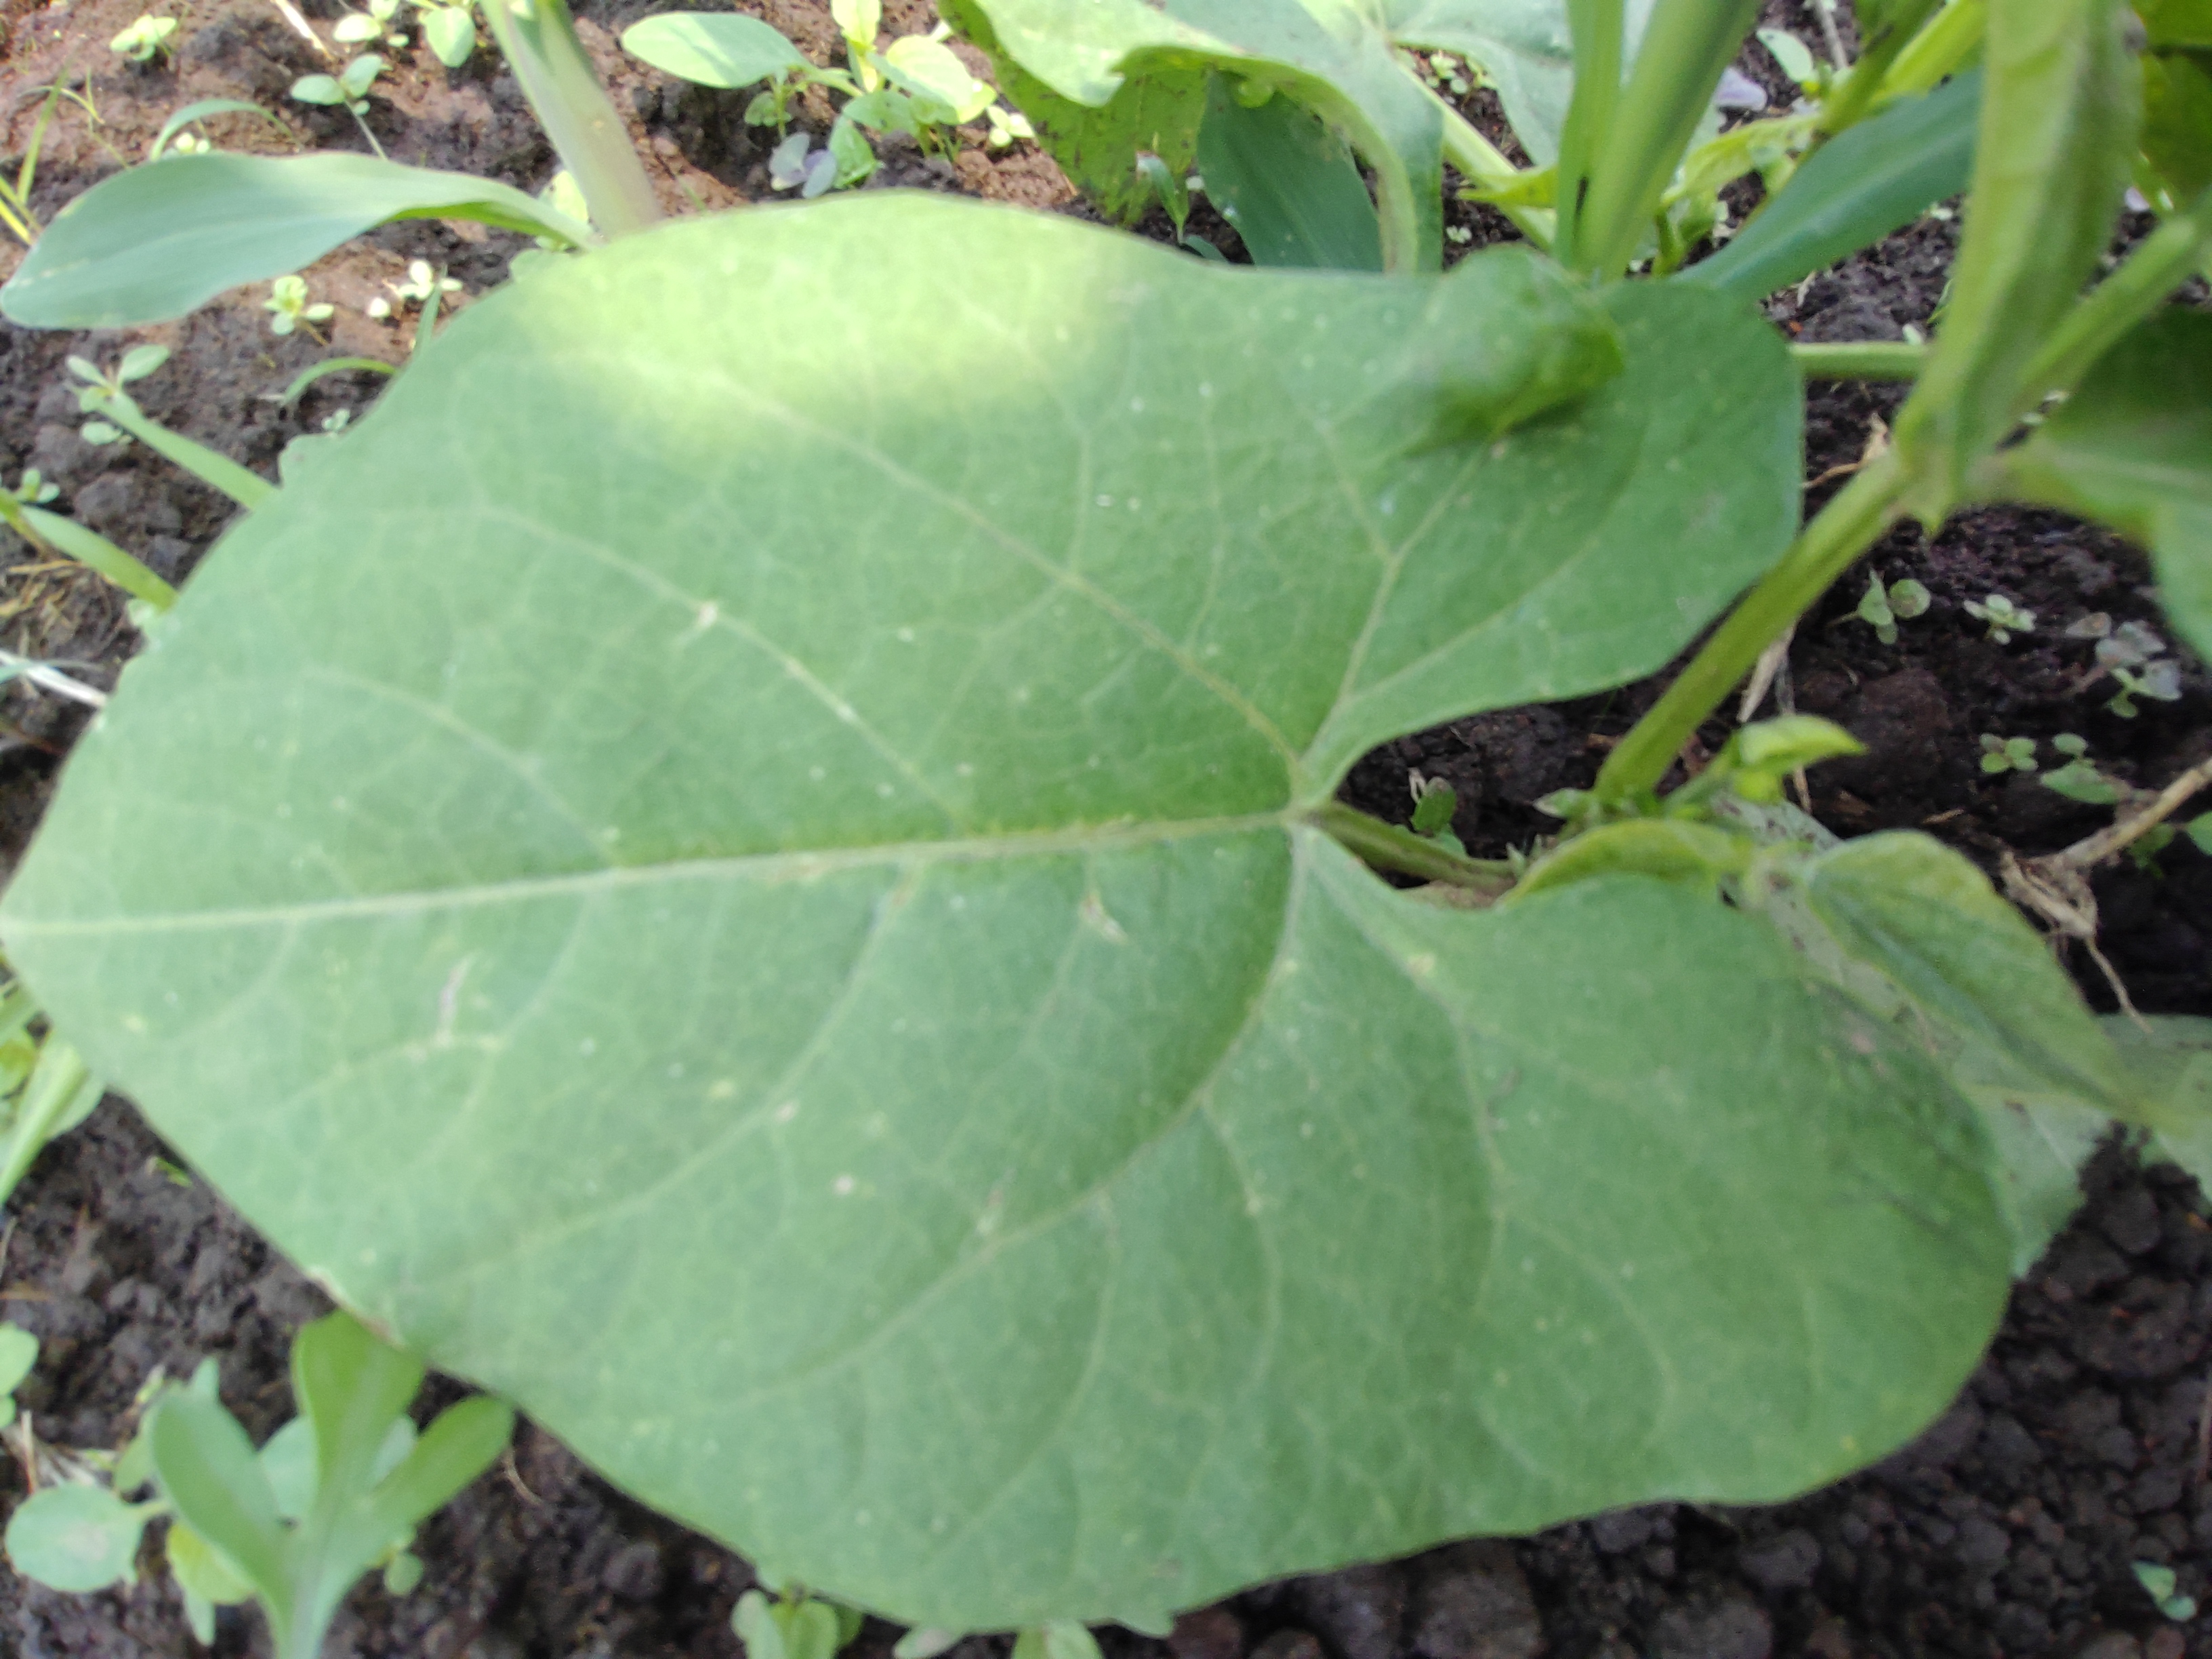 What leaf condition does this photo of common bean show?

healthy
